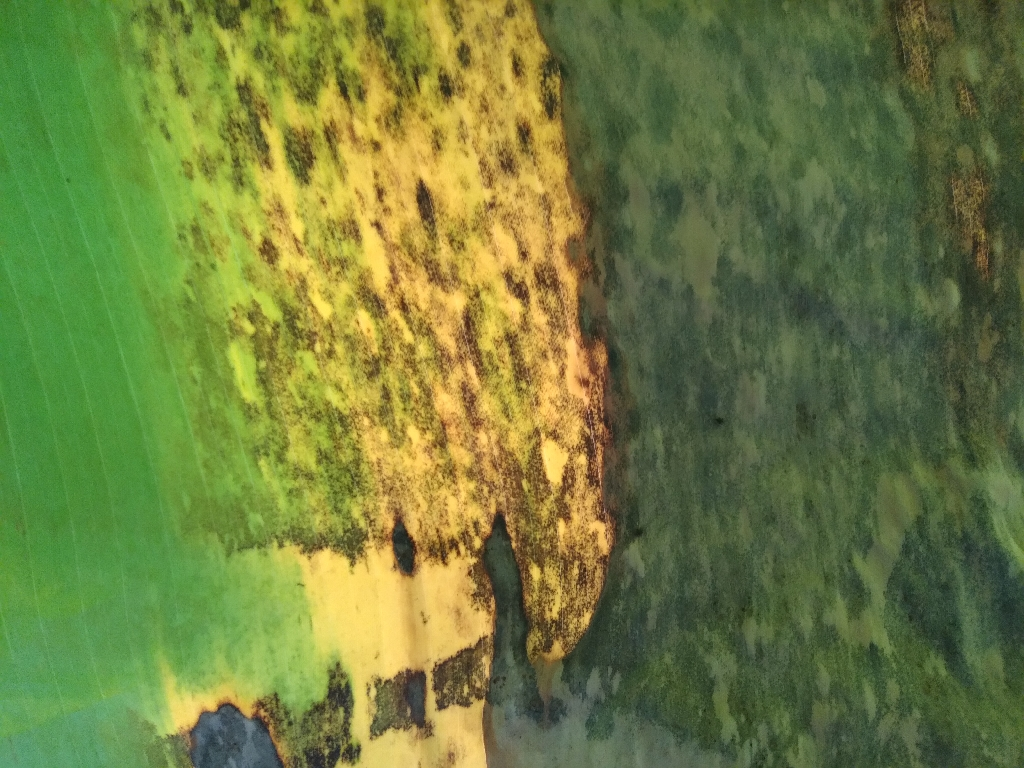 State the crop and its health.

banana, black sigatoka
